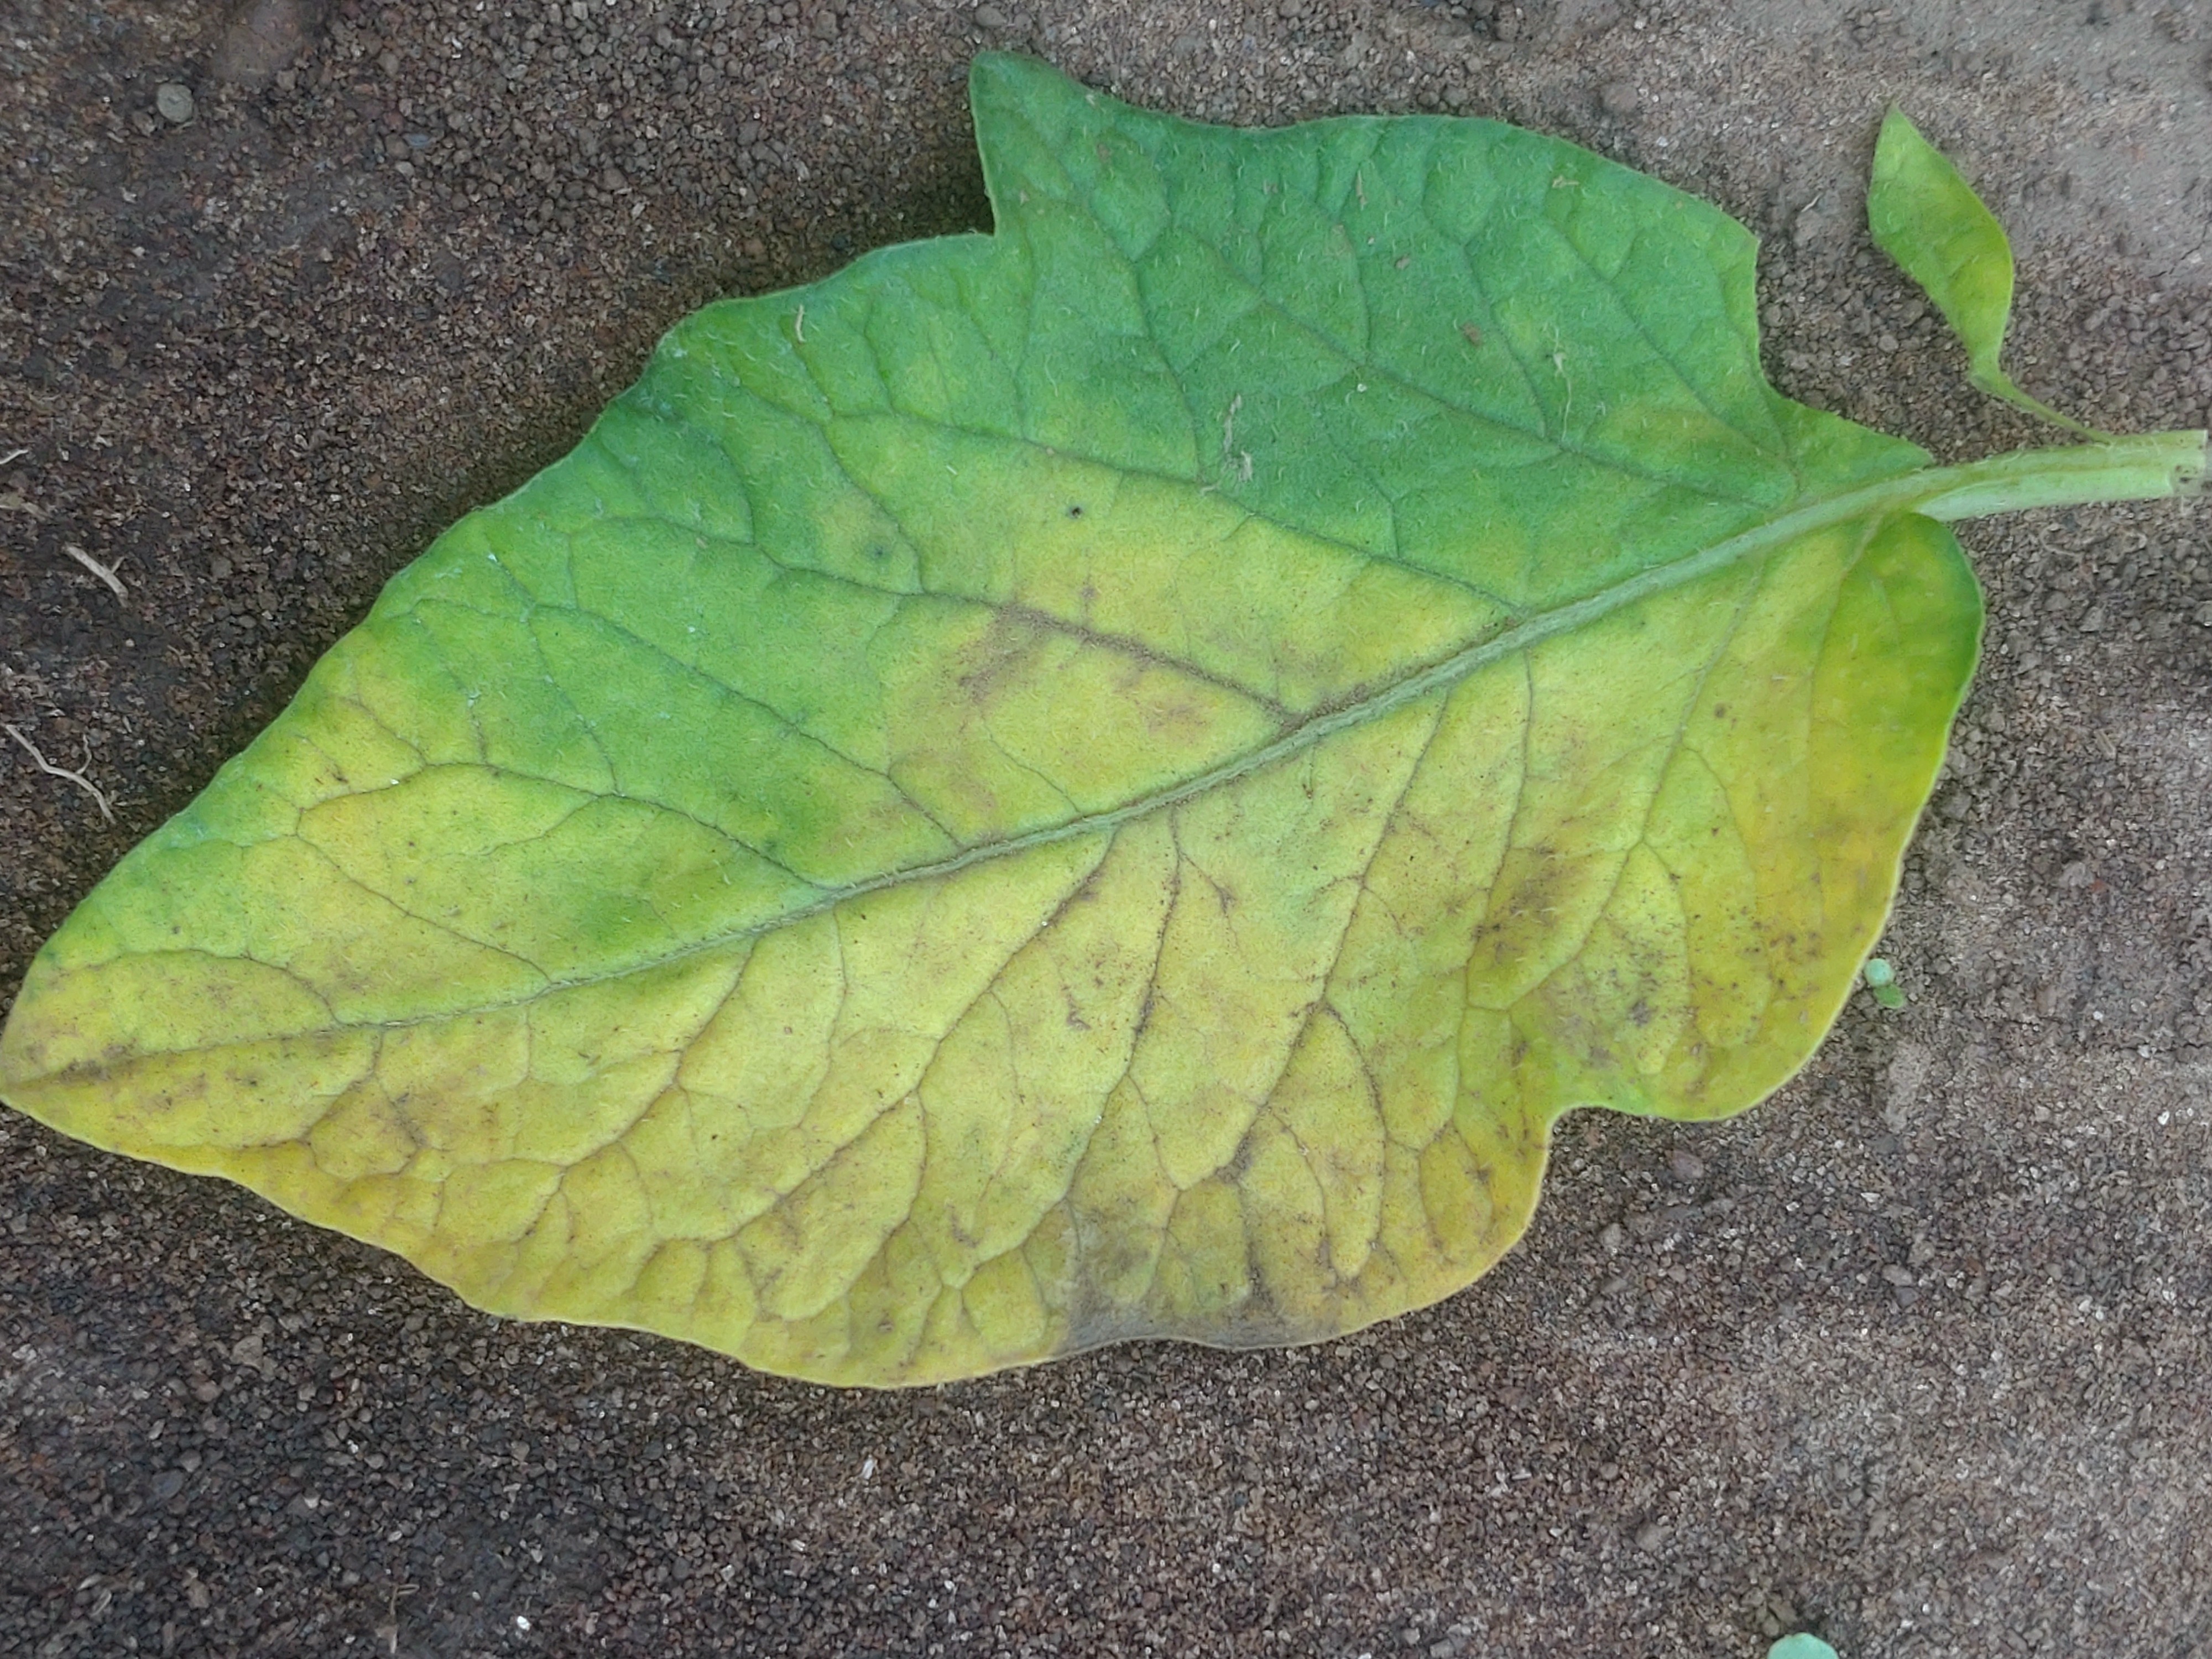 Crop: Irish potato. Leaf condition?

late blight
